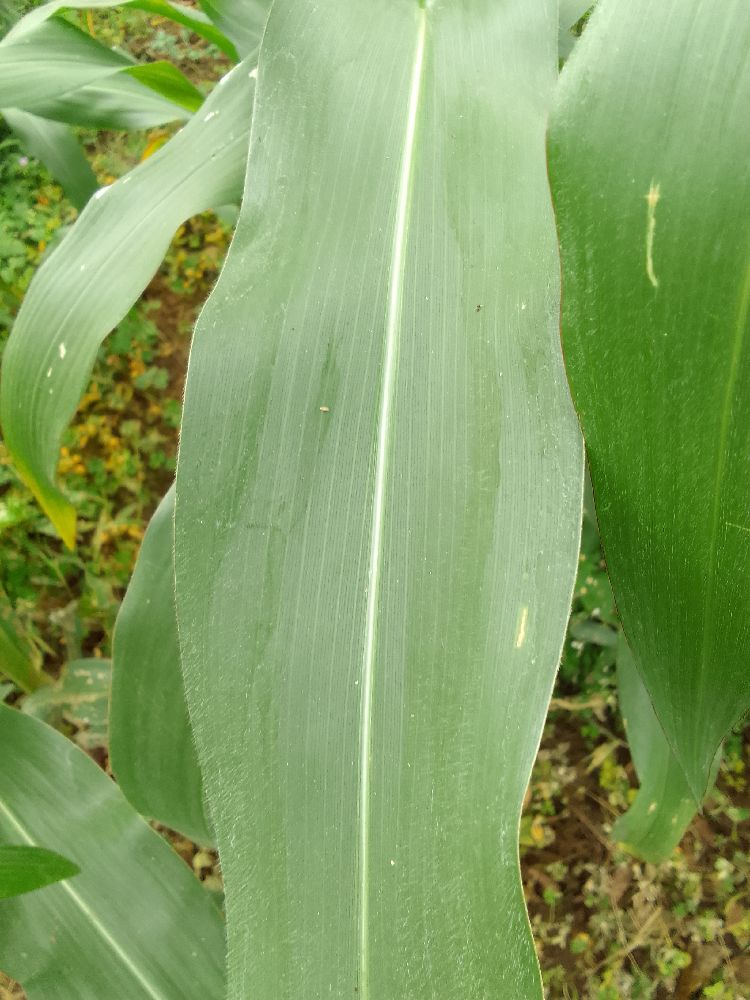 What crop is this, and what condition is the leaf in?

maize, healthy
